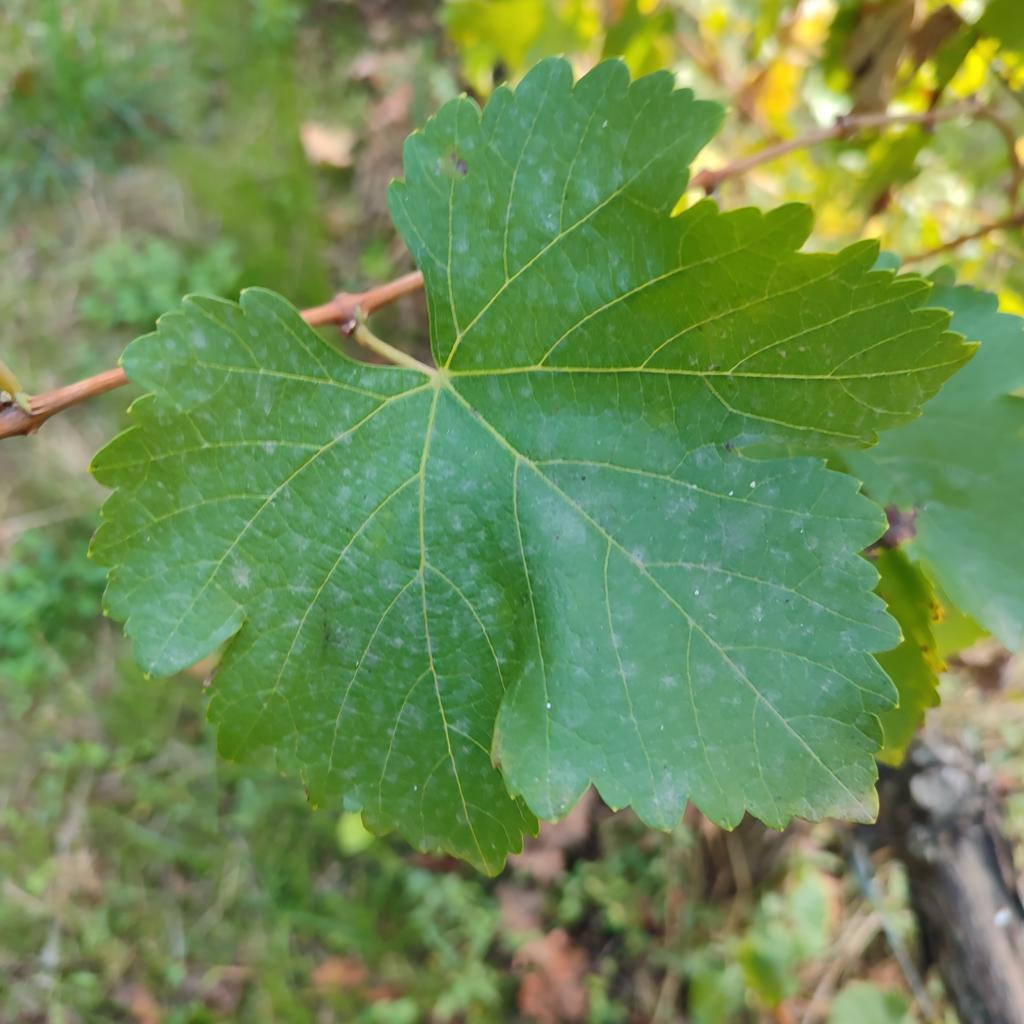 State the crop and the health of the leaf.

grapevine, powdery mildew
